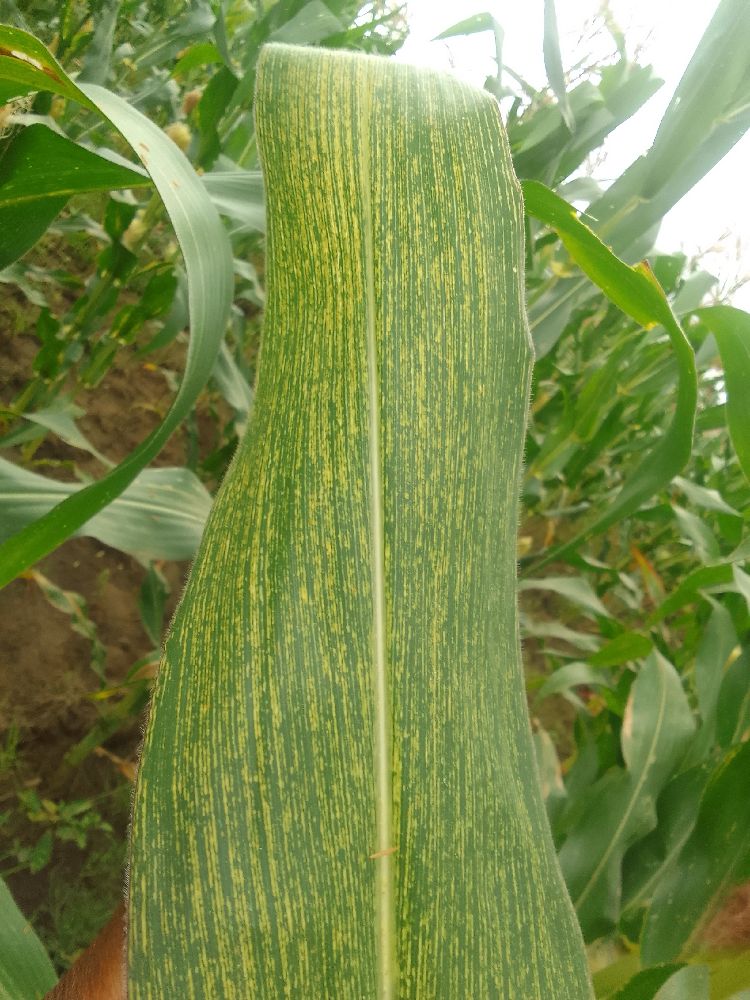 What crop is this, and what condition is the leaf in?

maize, maize streak virus
